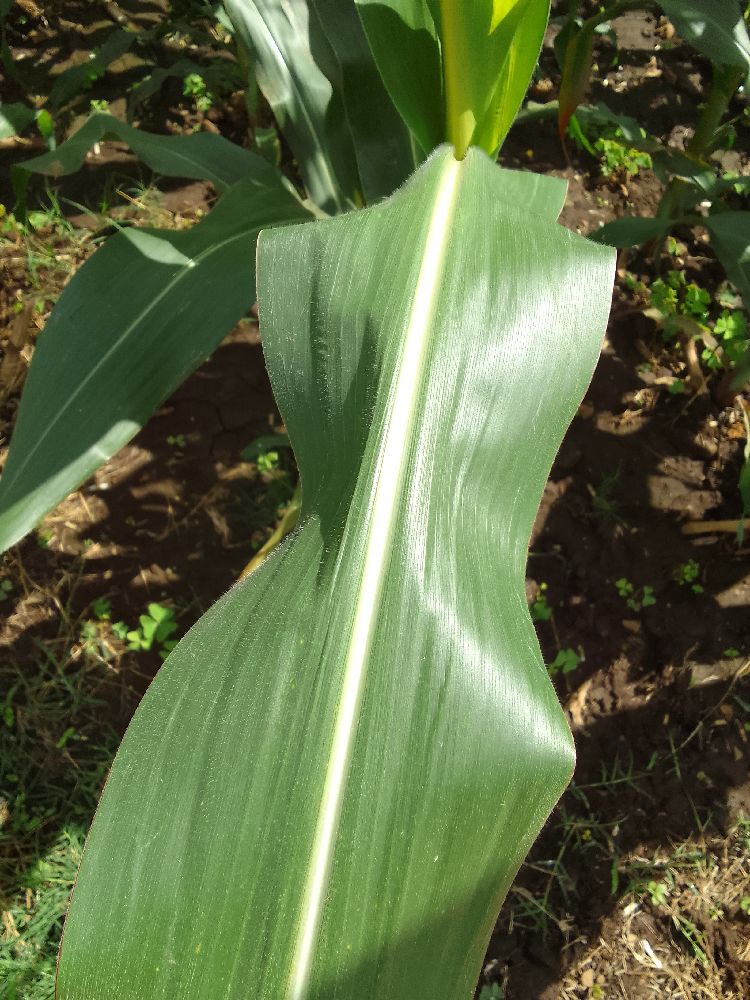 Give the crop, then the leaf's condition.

maize, healthy
